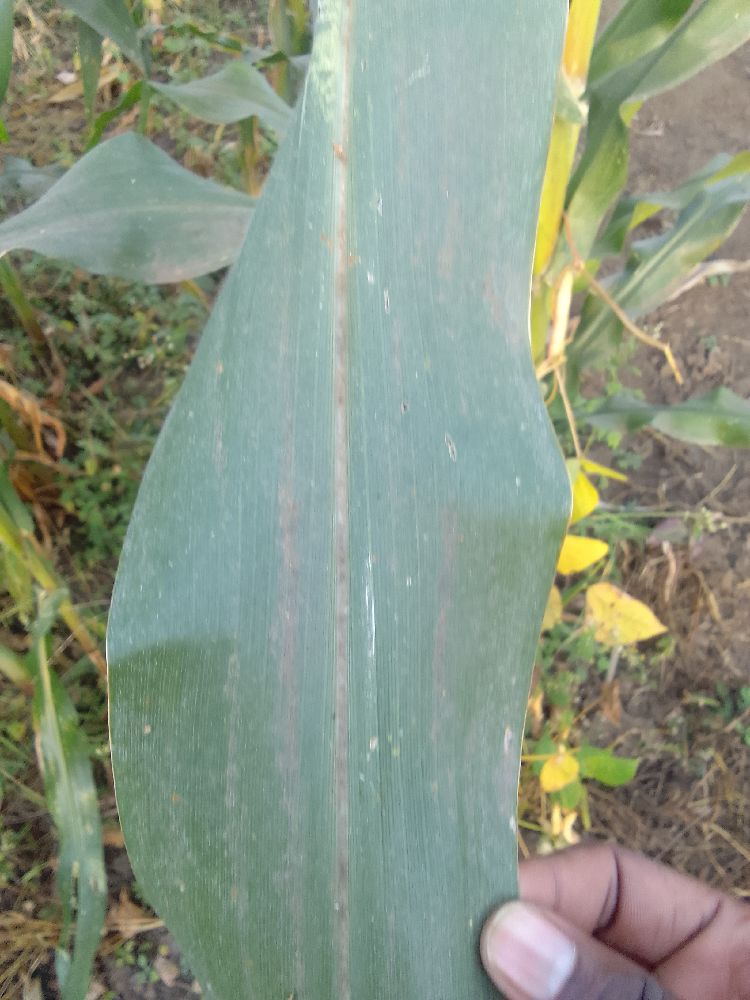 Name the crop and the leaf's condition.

maize, healthy
